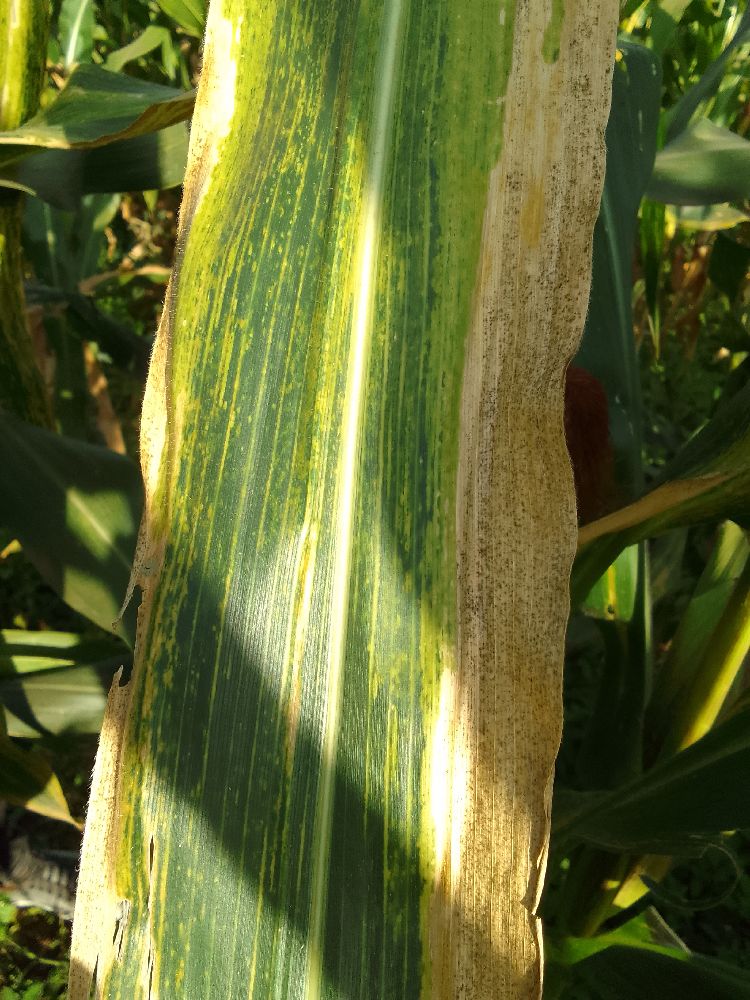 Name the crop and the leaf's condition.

maize, maize lethal necrosis
